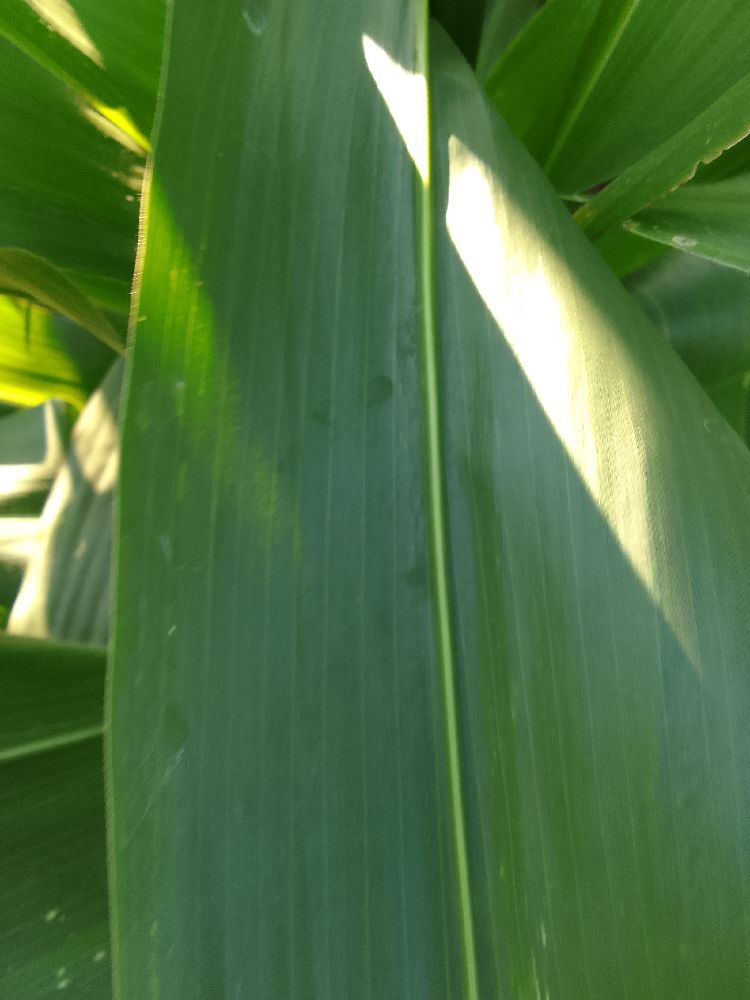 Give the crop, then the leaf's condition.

maize, healthy
